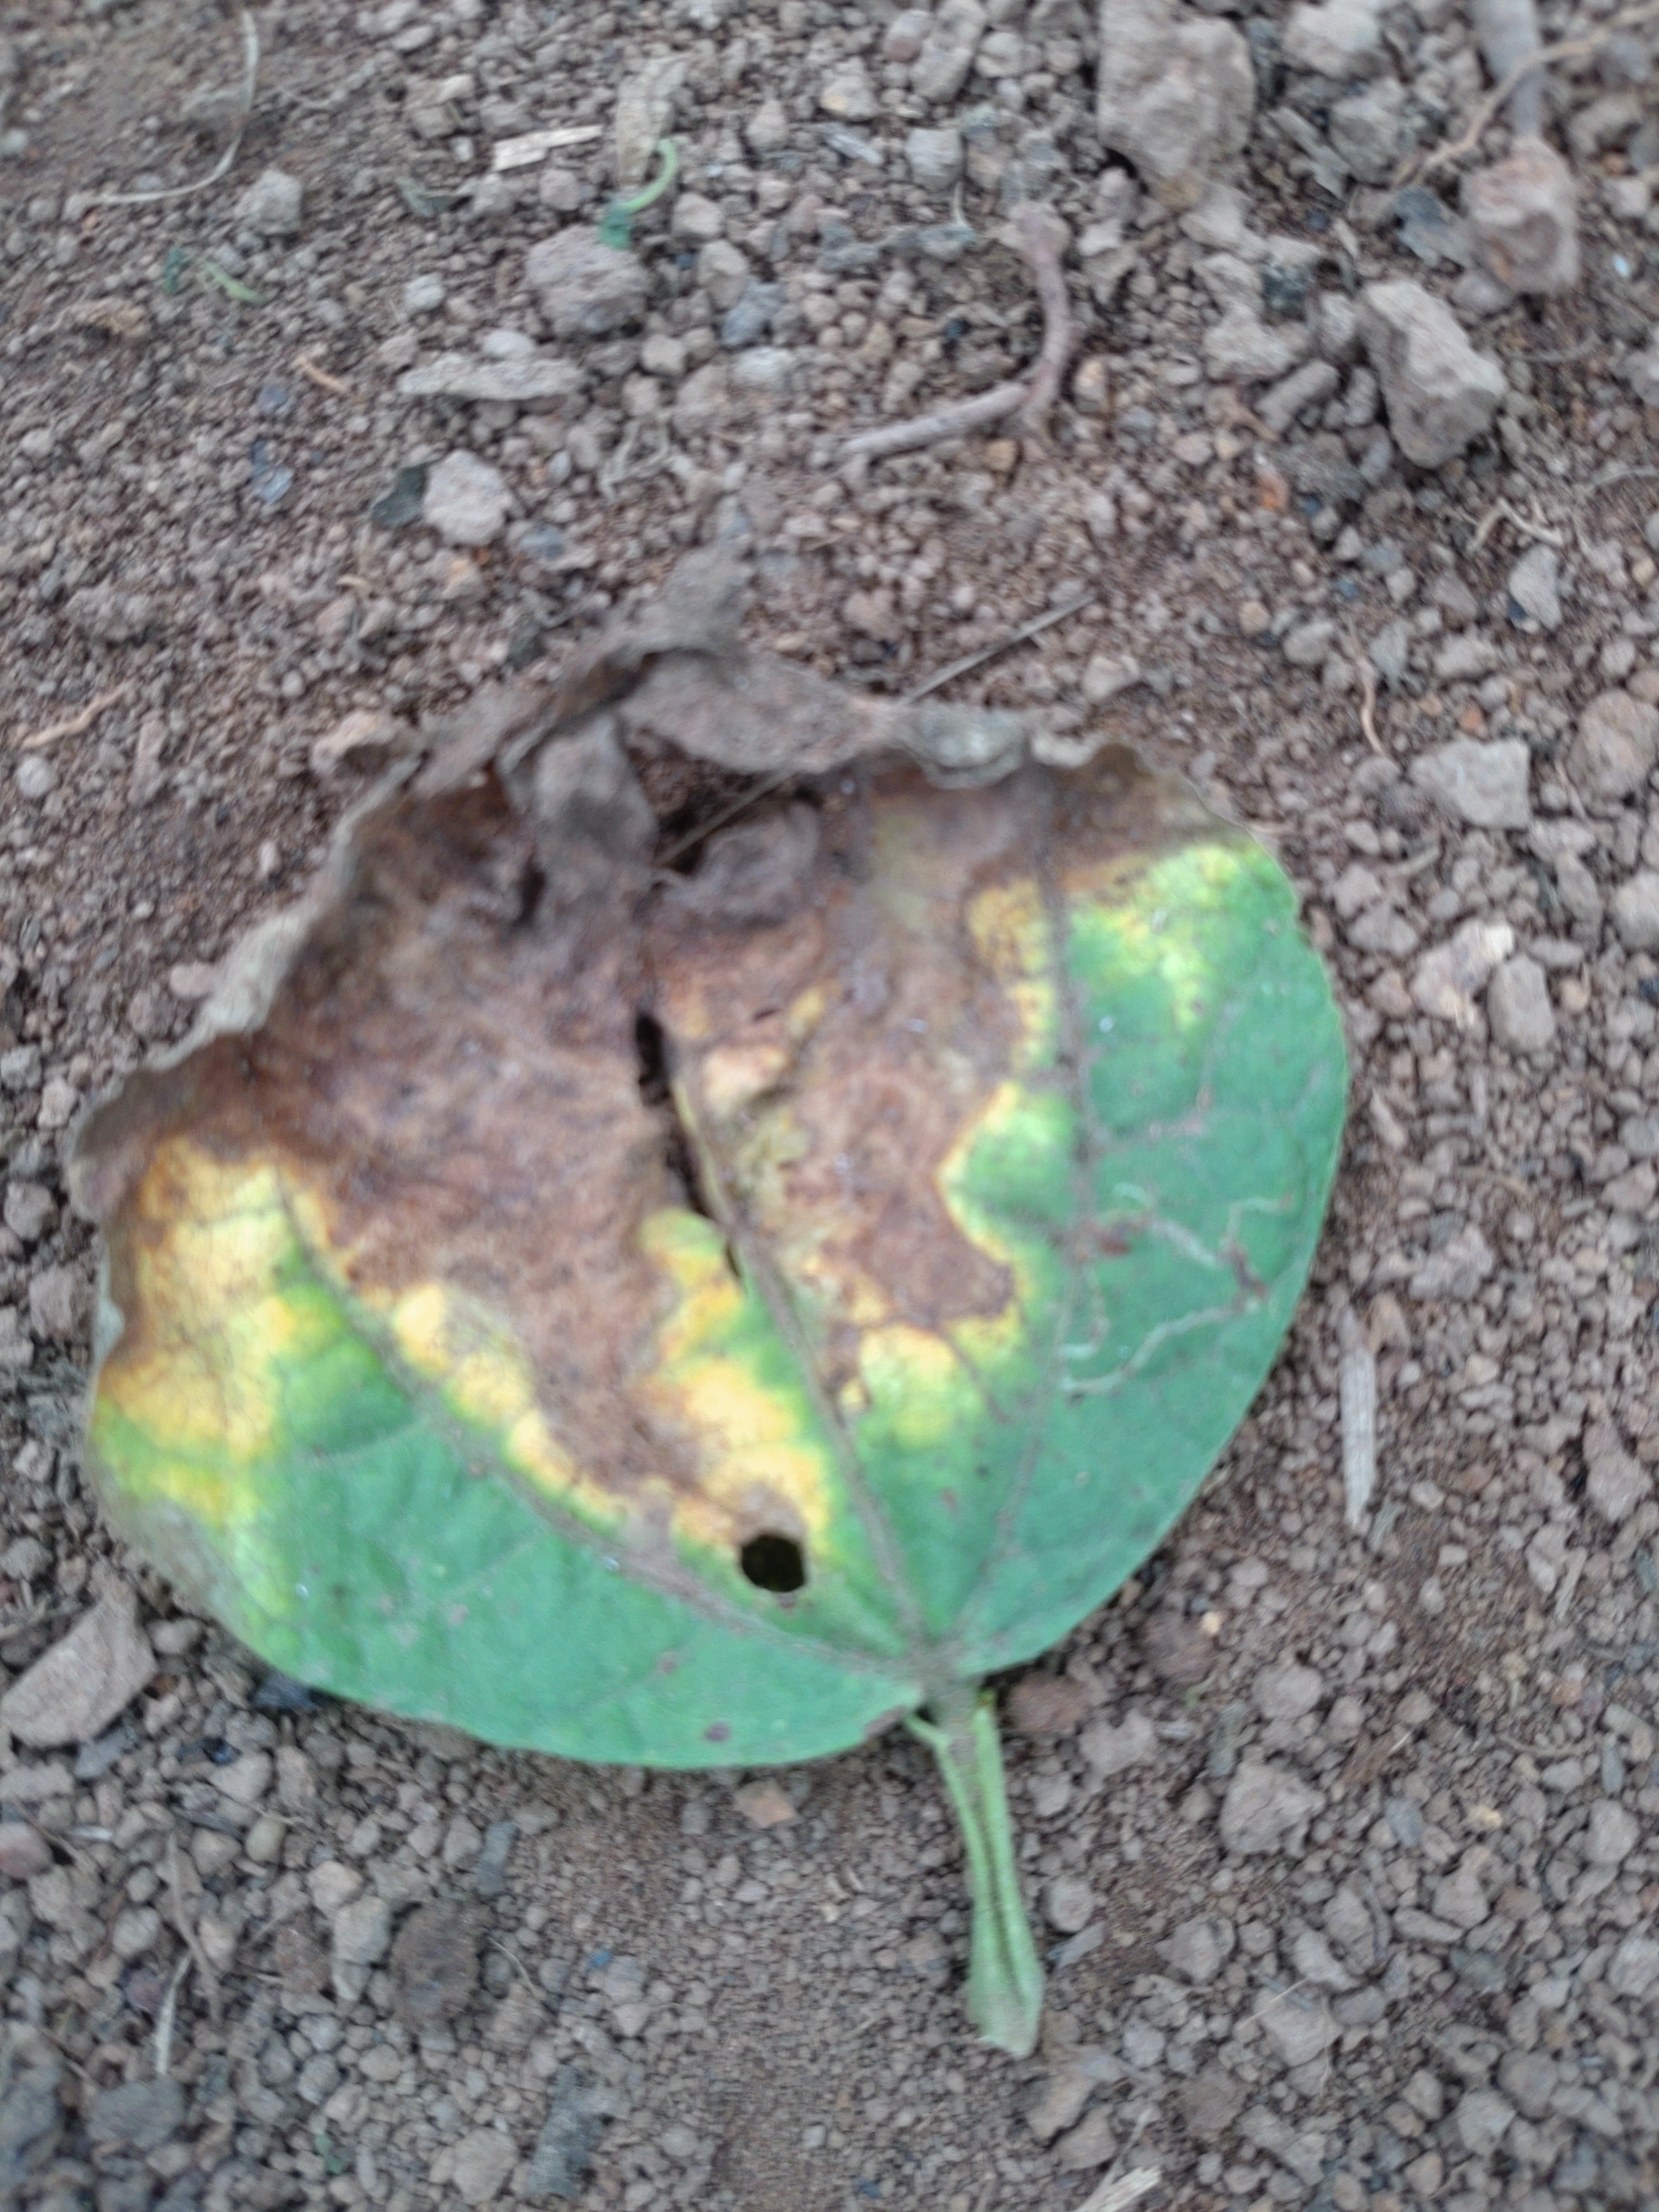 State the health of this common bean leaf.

anthracnose
